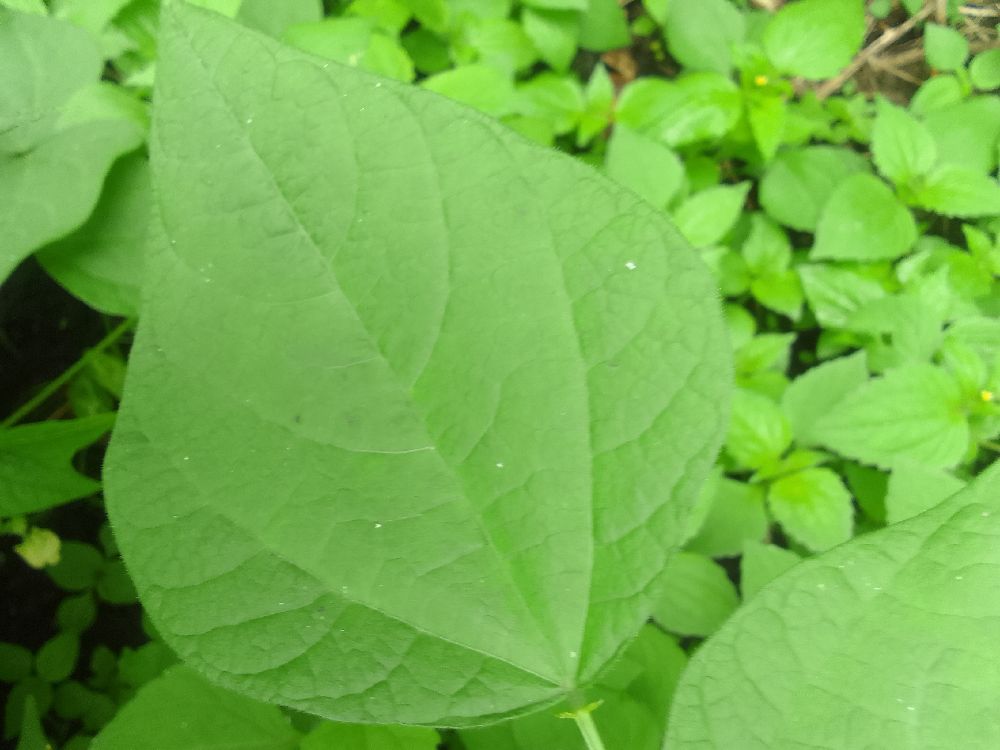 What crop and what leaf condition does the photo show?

common bean, healthy
